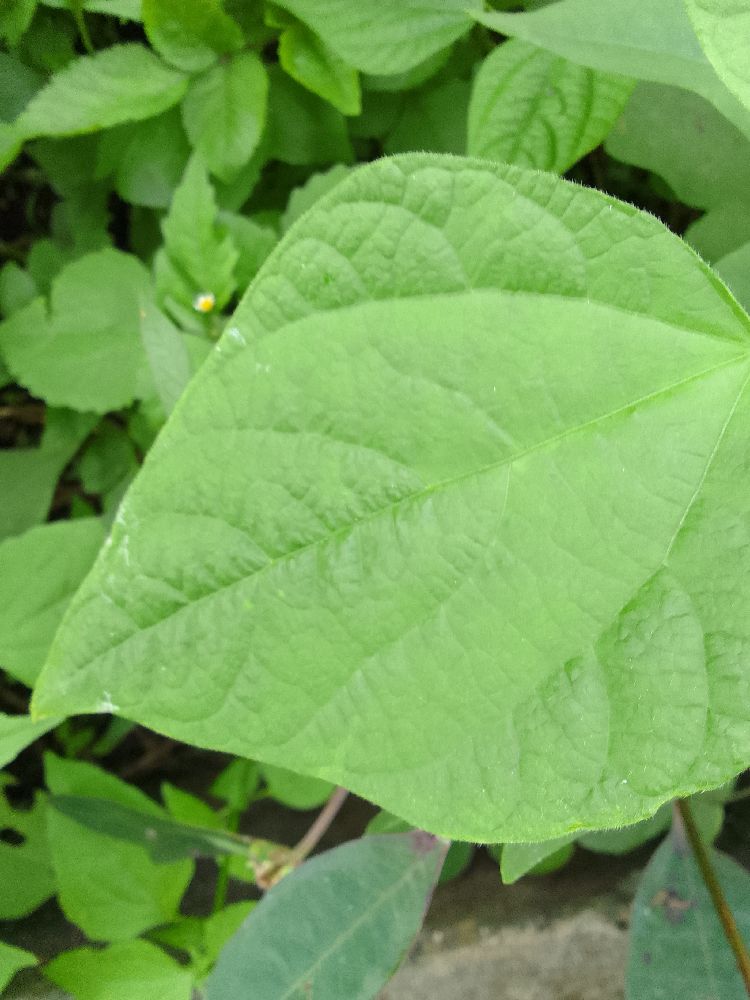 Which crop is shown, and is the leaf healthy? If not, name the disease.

common bean, healthy
